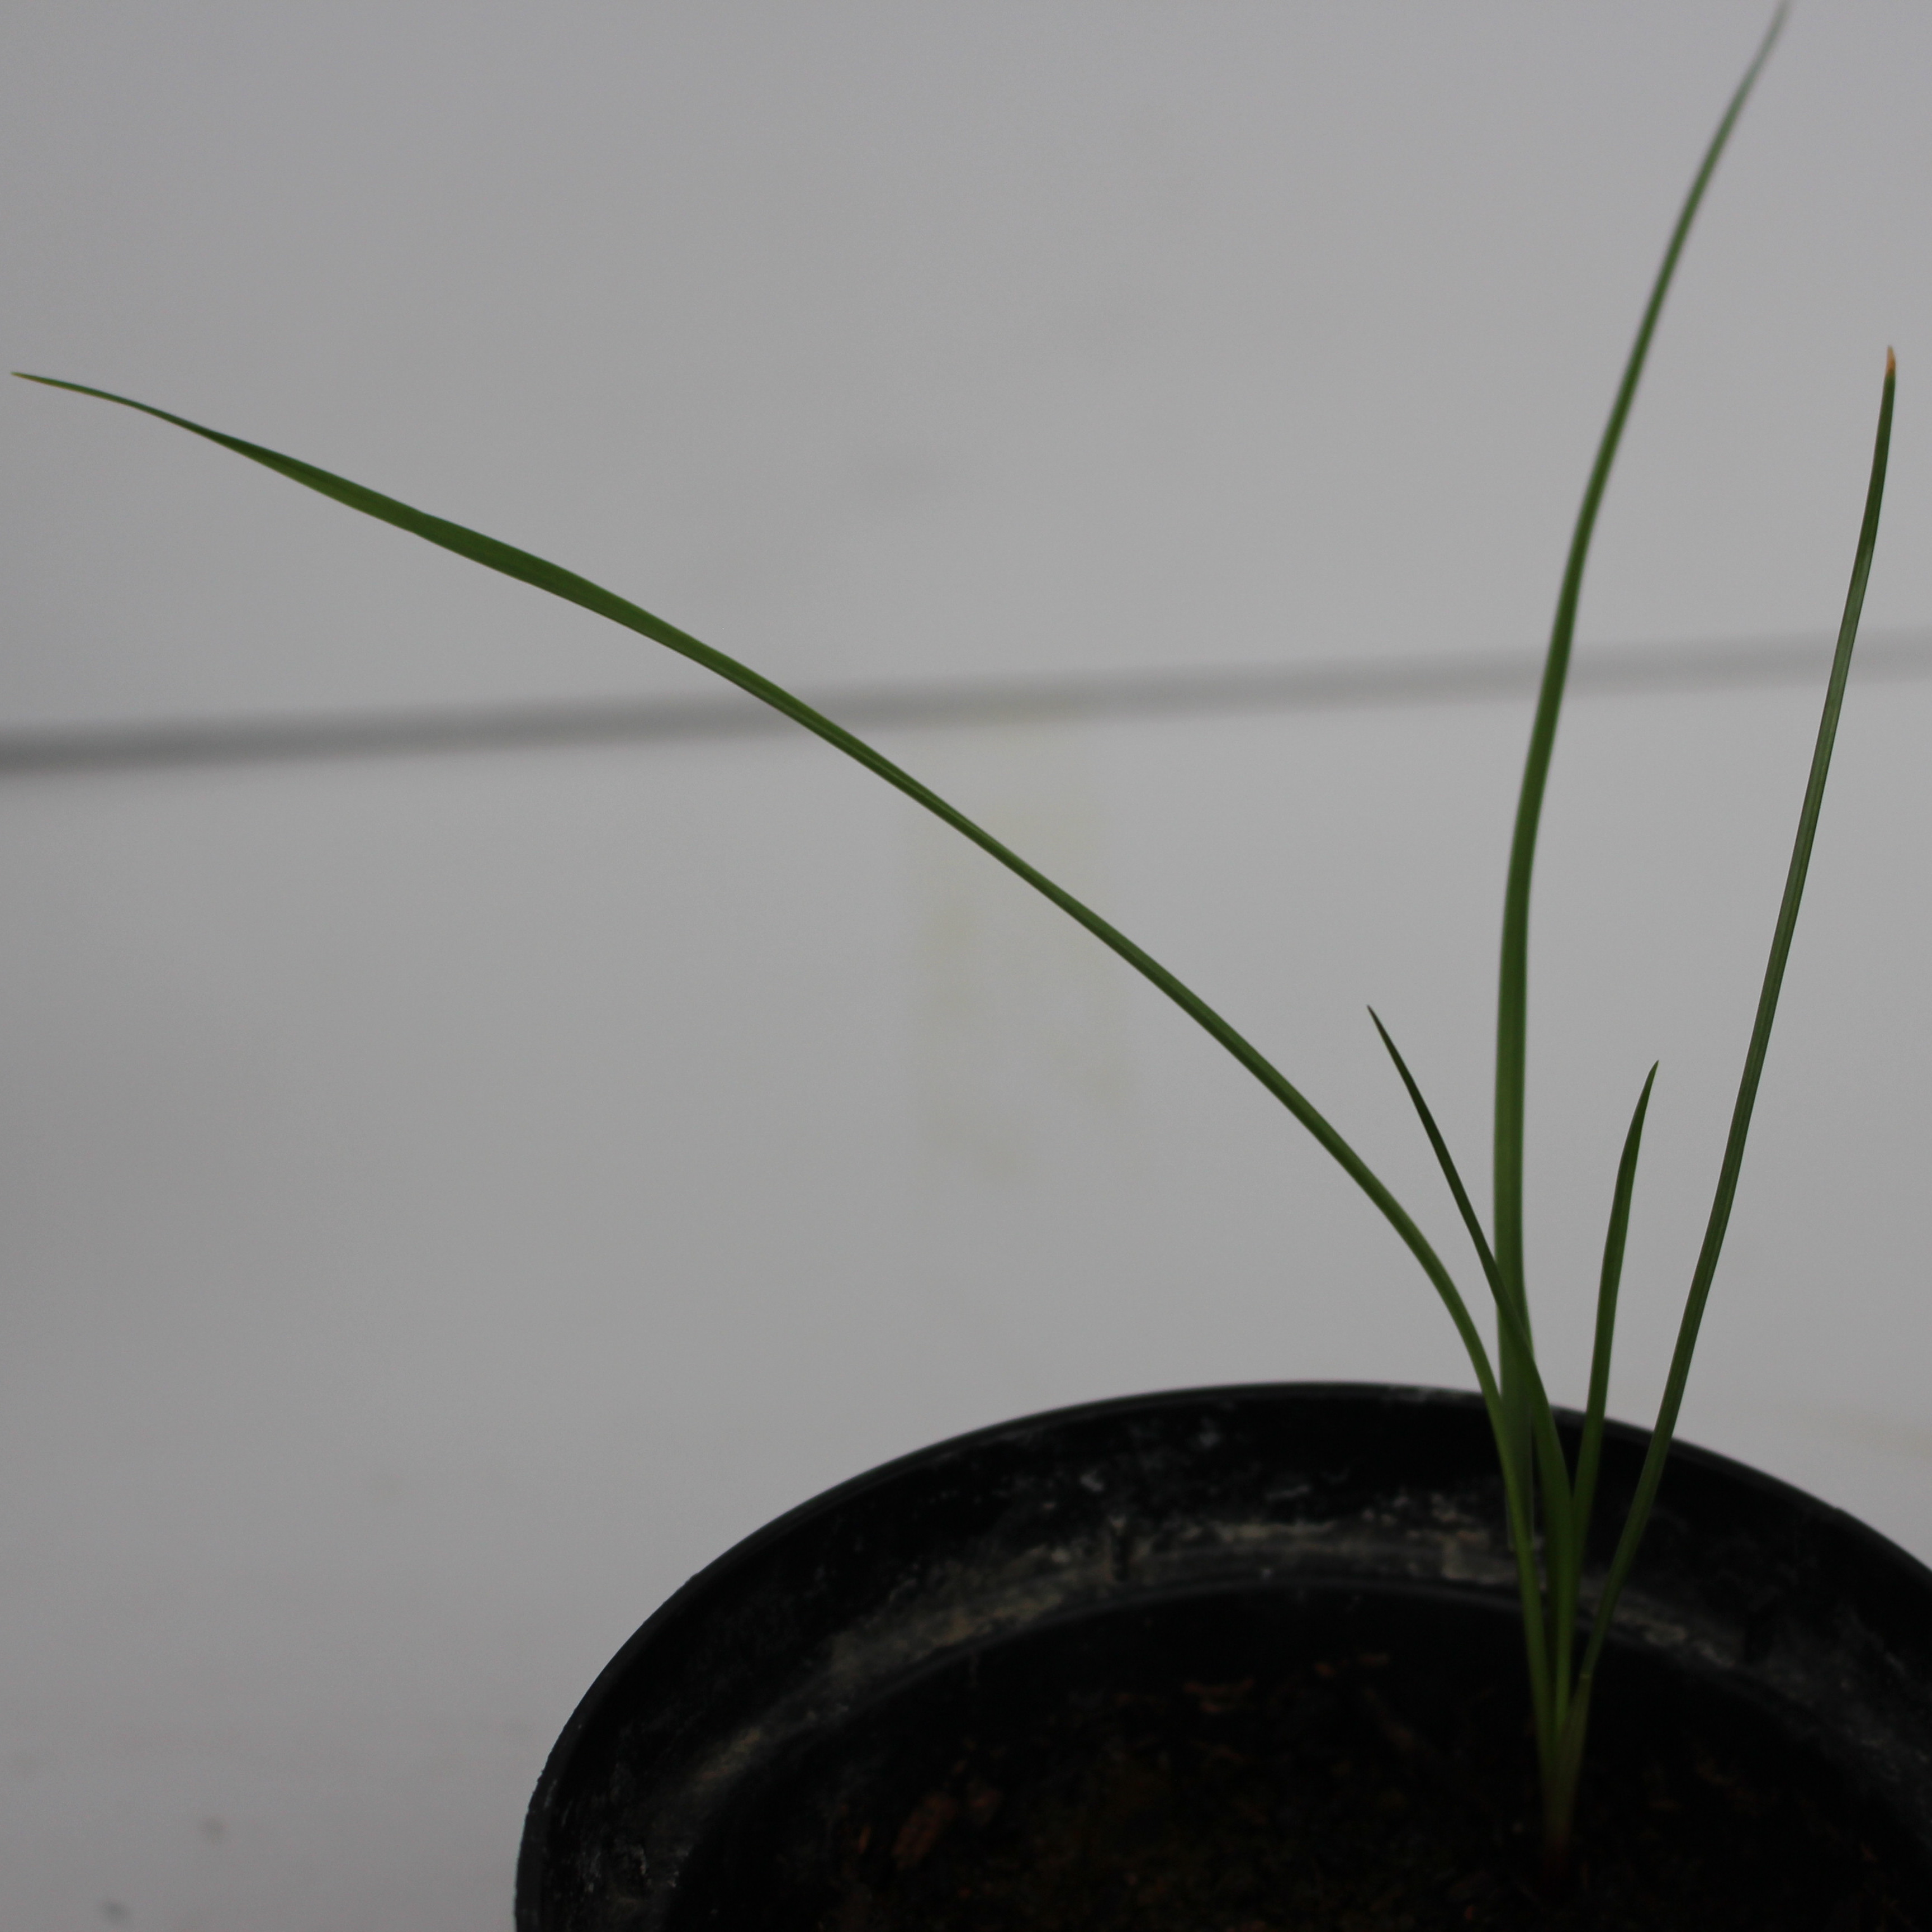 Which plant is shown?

Lolium multiflorum
